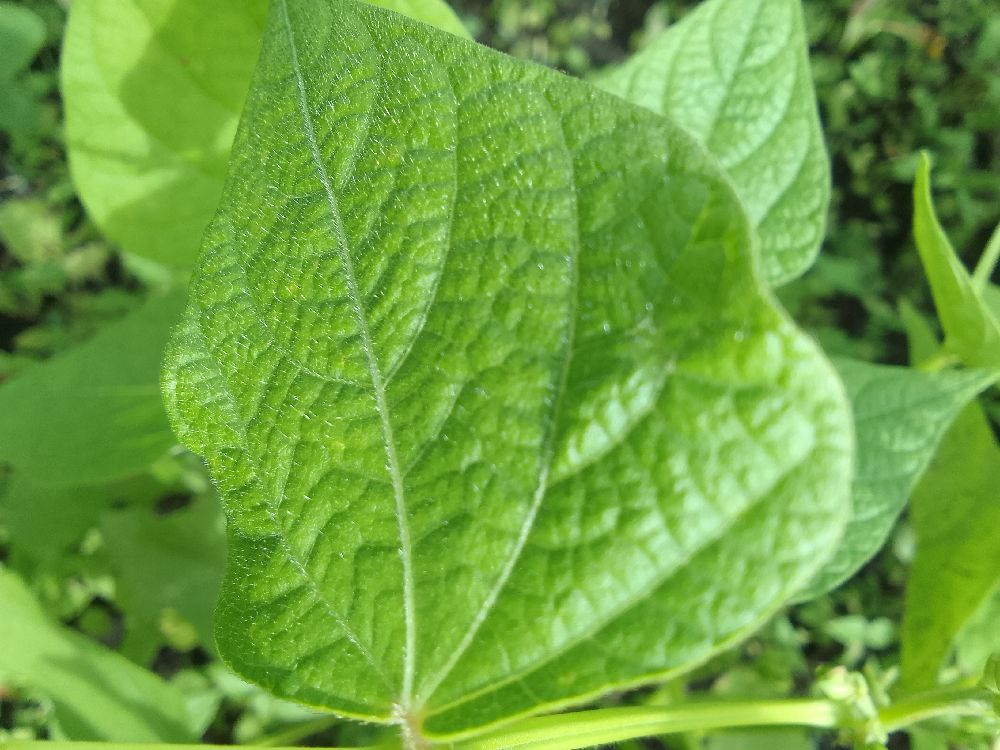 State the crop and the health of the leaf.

common bean, healthy
